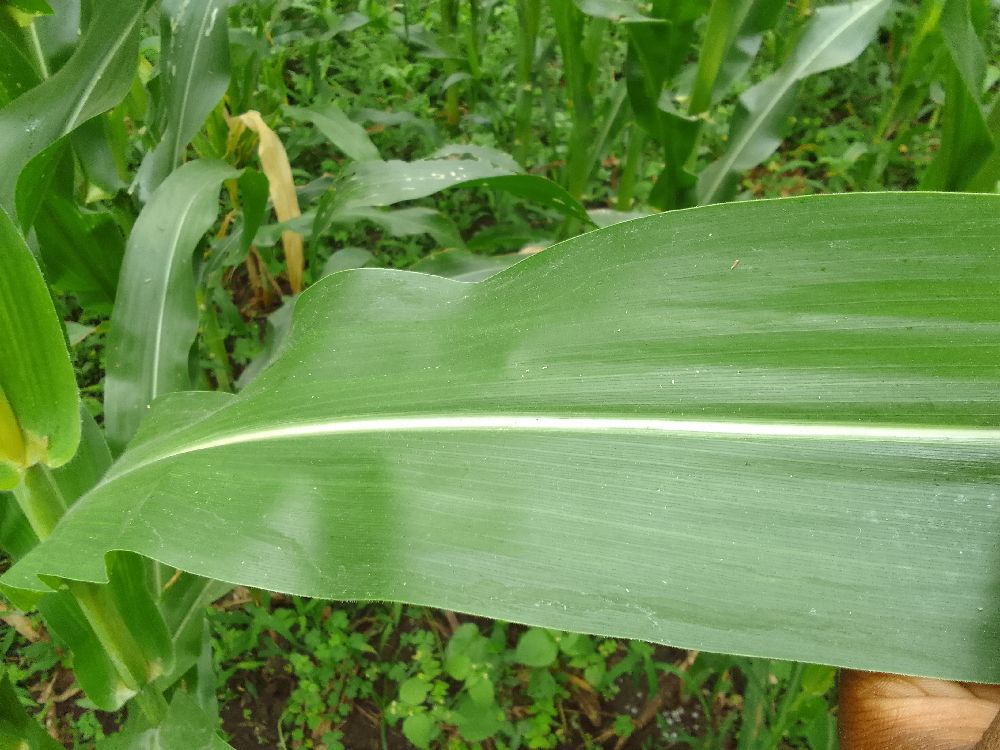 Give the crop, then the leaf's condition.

maize, healthy
